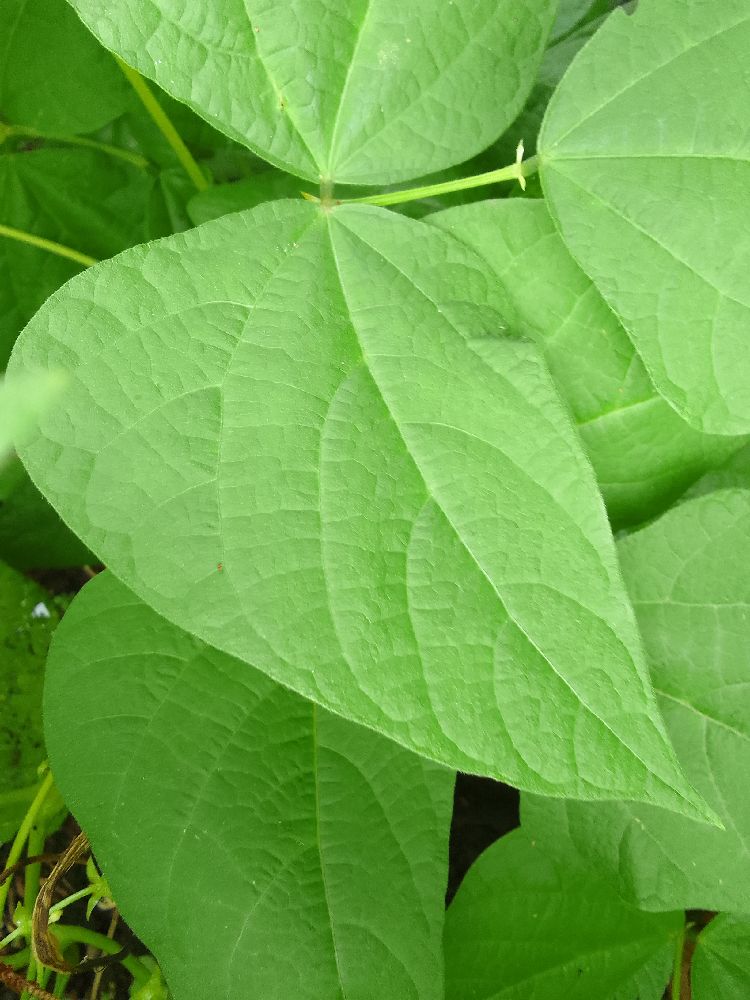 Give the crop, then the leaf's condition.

common bean, healthy
